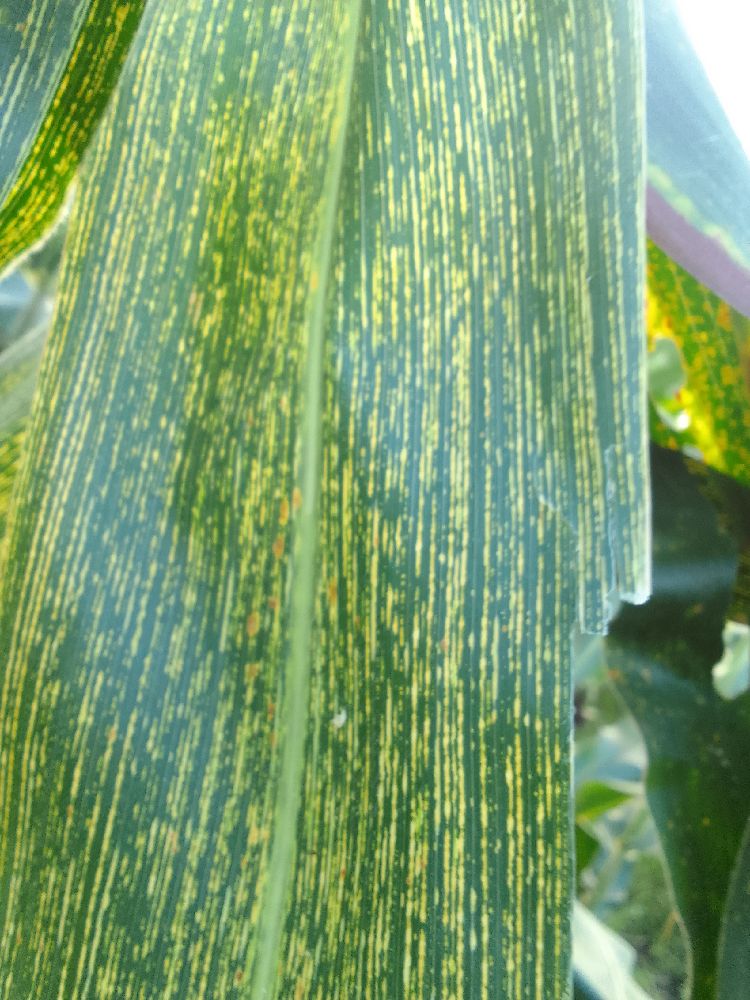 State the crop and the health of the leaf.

maize, maize streak virus
